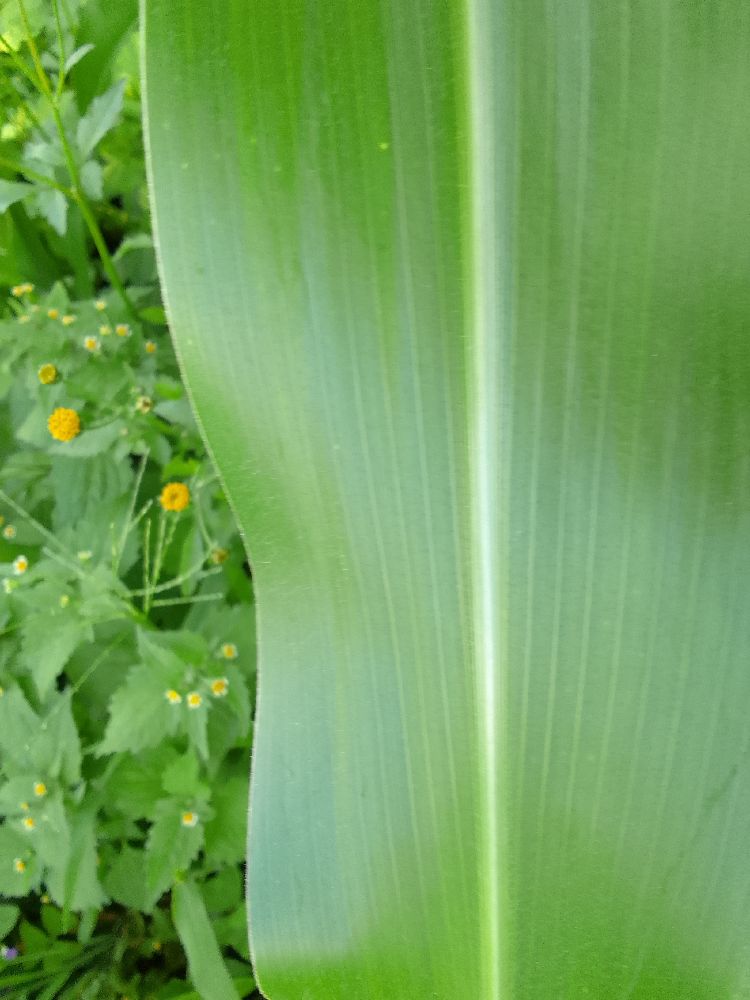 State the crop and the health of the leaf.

maize, healthy
